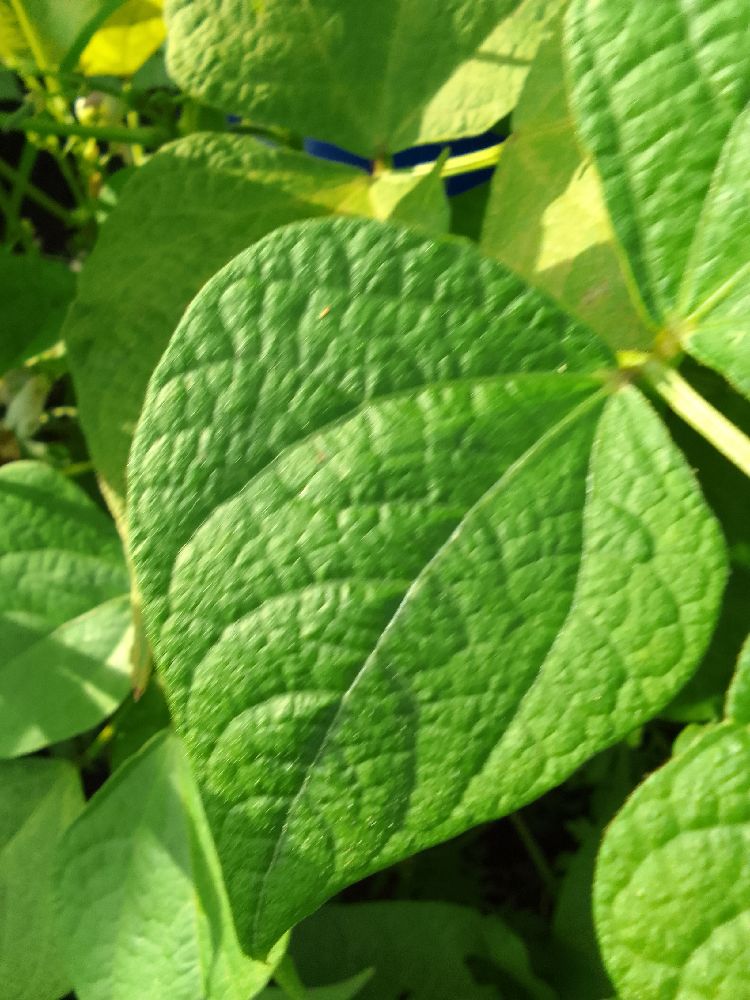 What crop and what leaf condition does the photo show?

common bean, healthy
